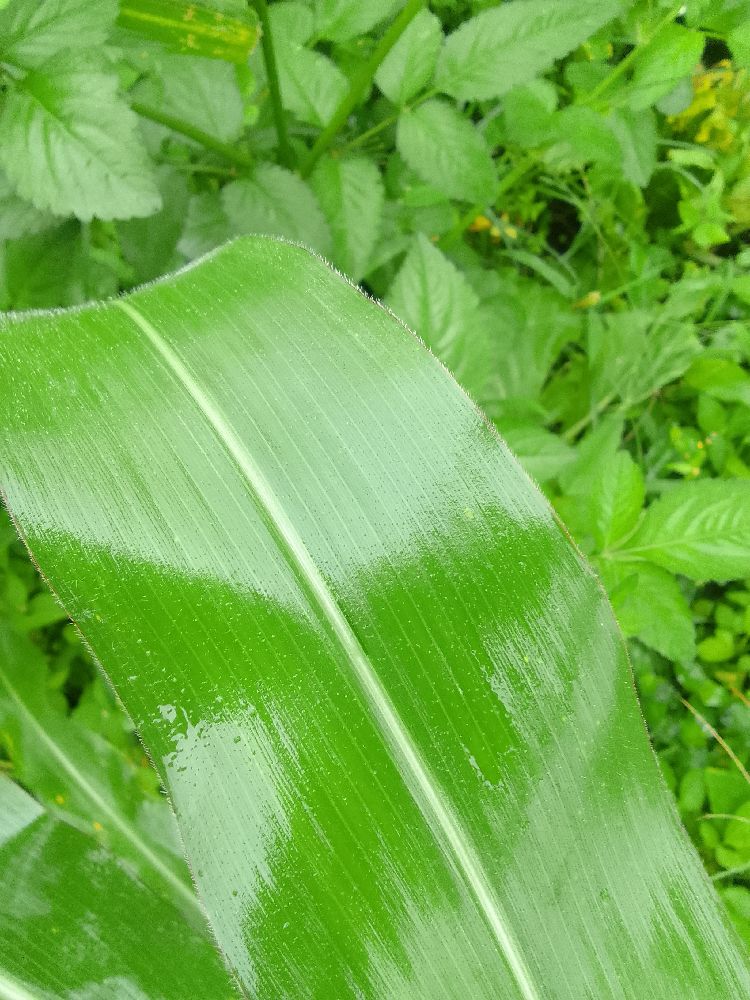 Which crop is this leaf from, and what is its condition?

maize, healthy
